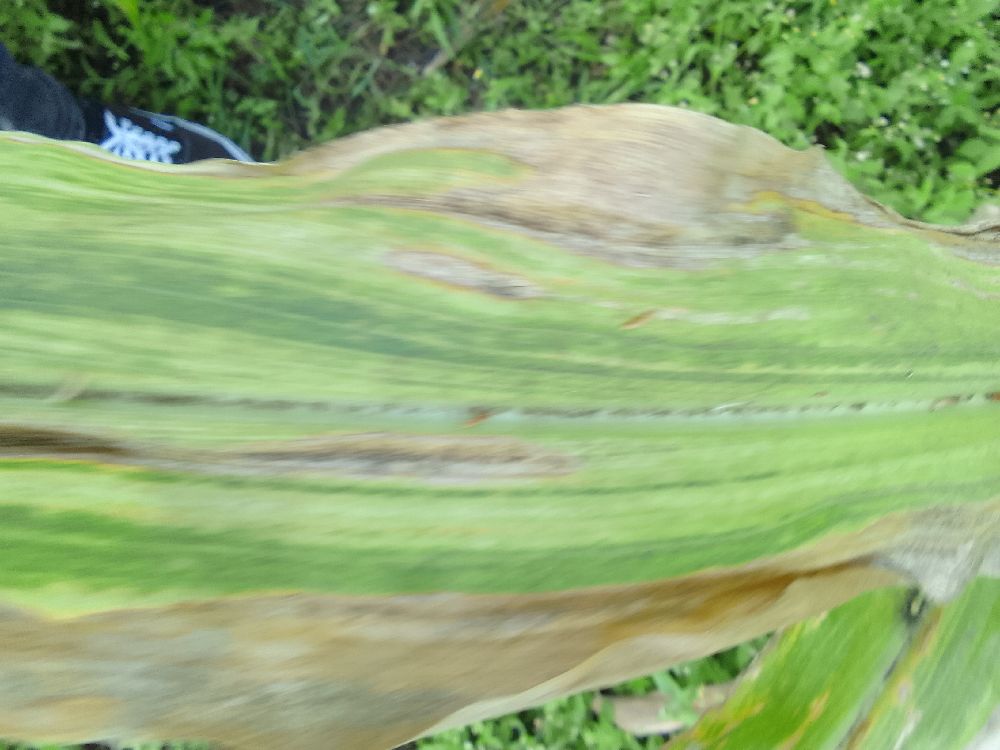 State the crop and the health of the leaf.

maize, maize lethal necrosis
